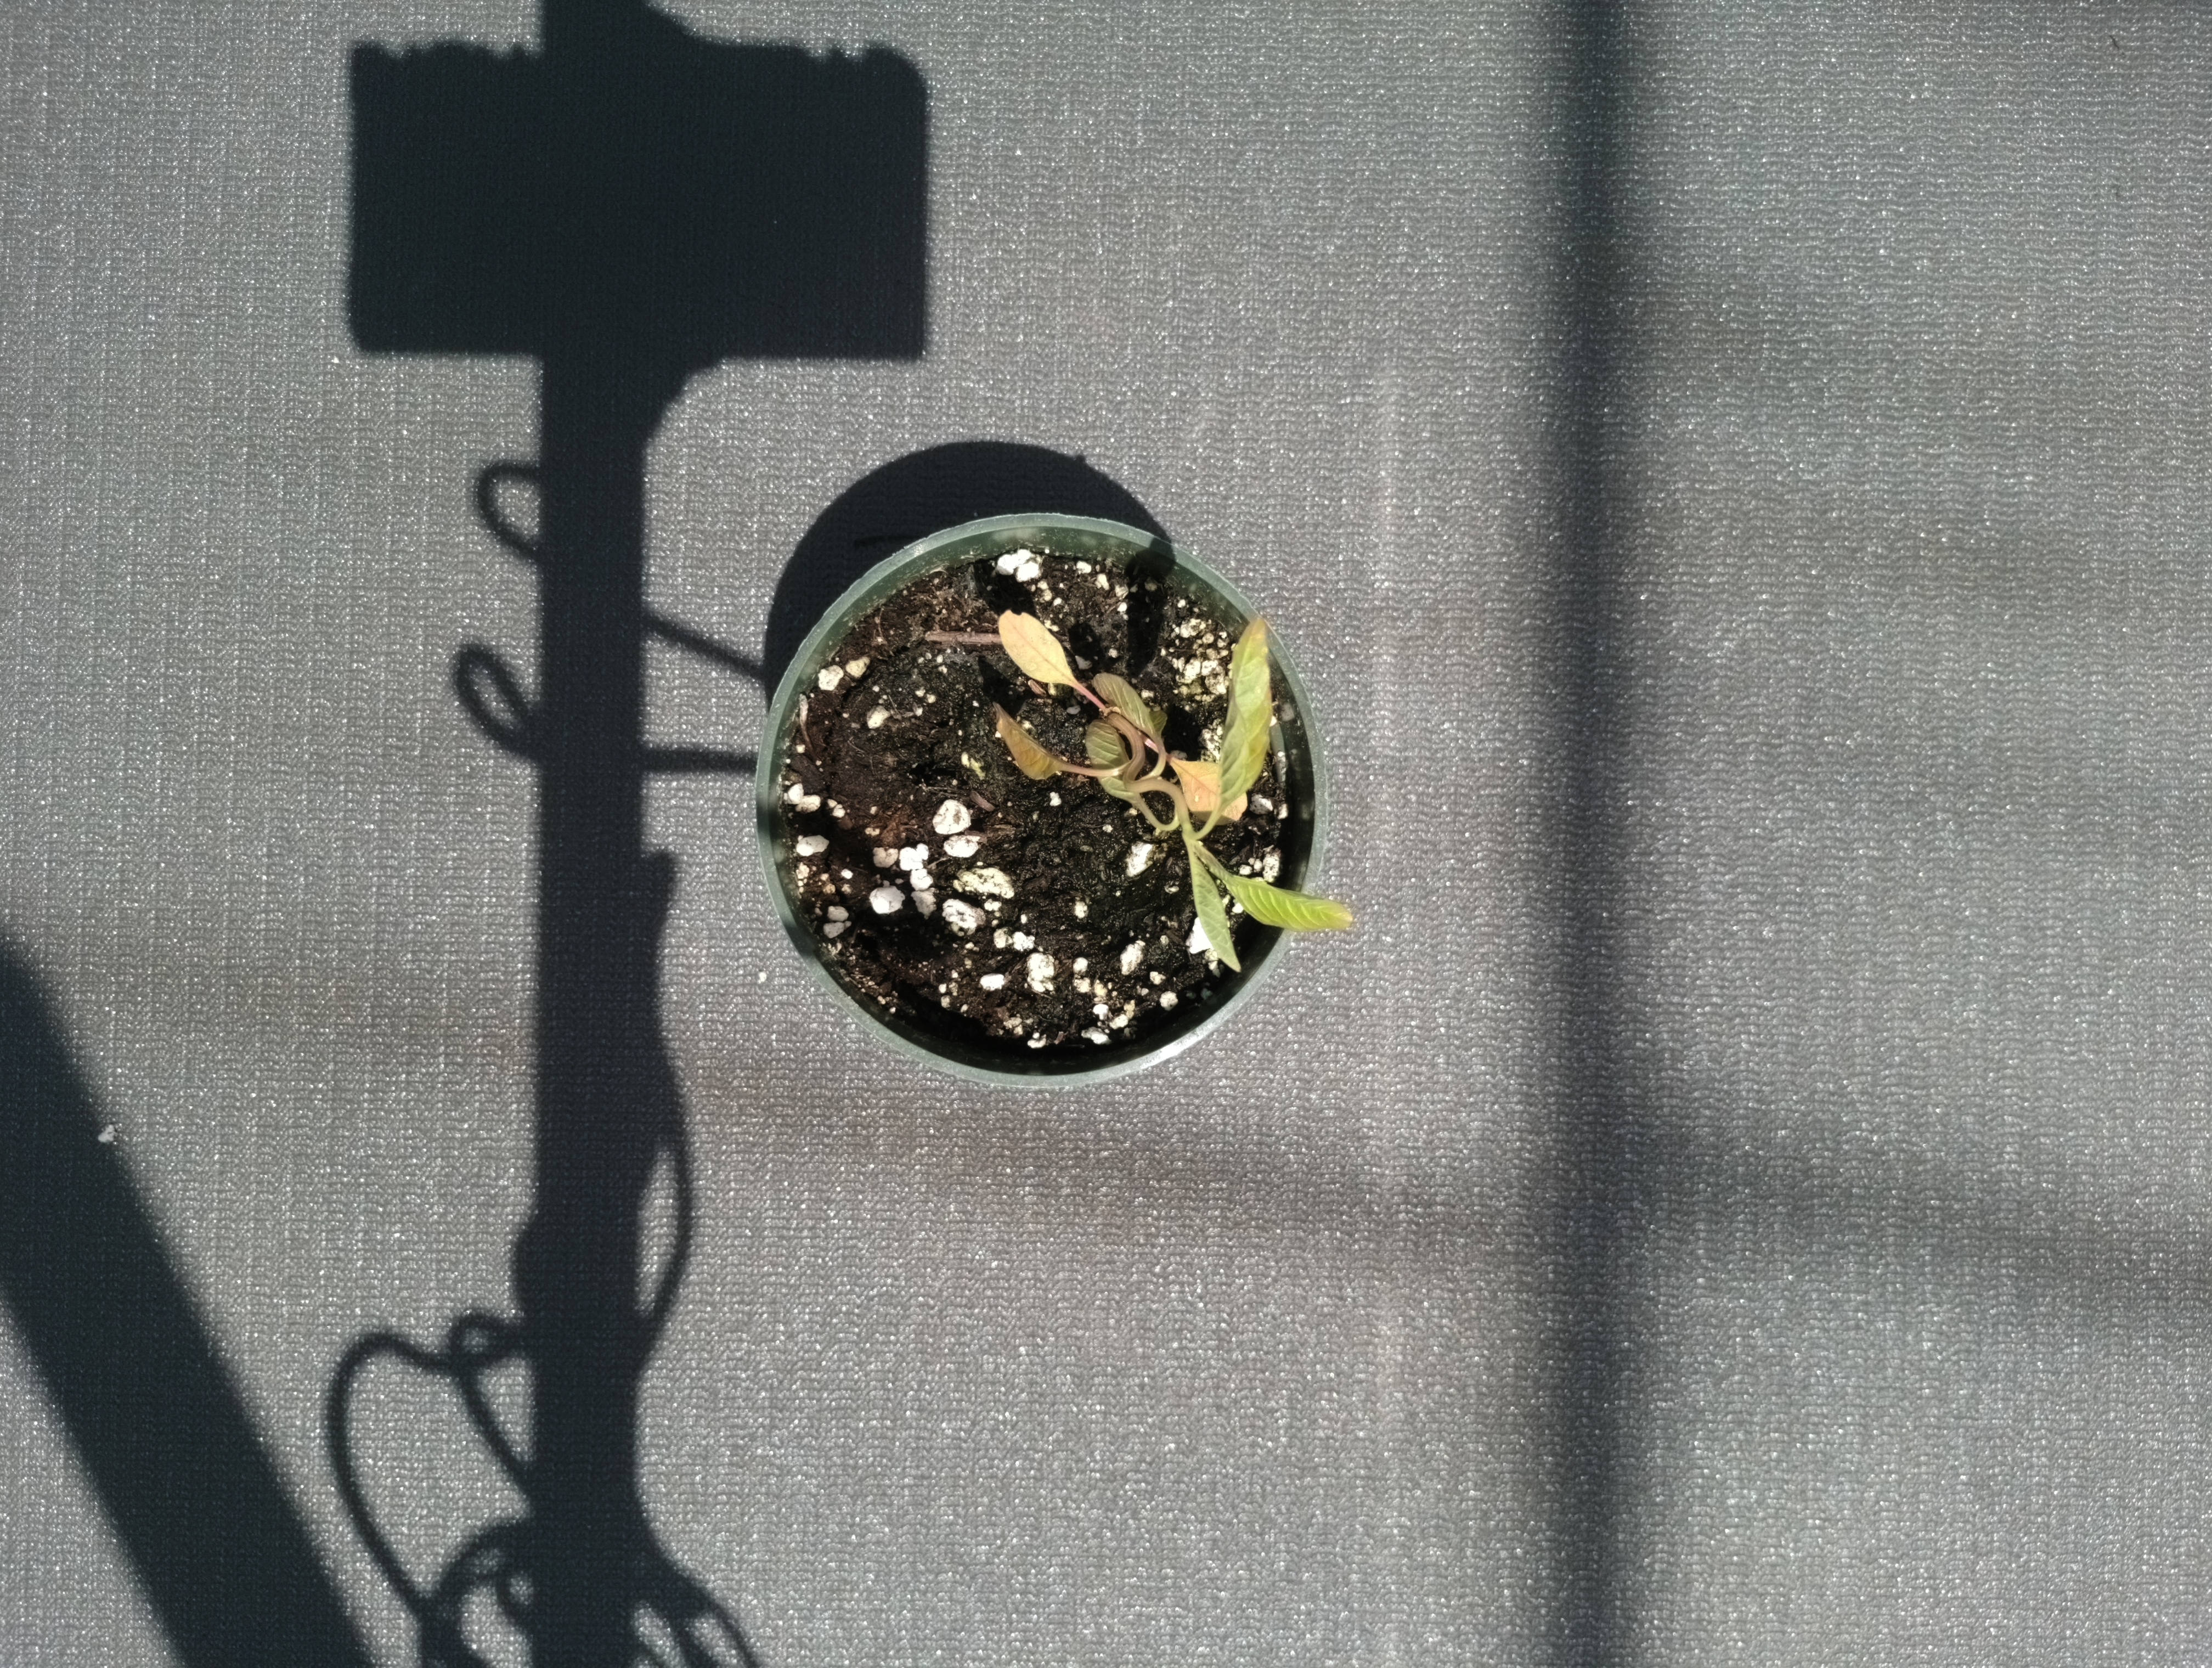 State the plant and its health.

waterhemp, epinasty
